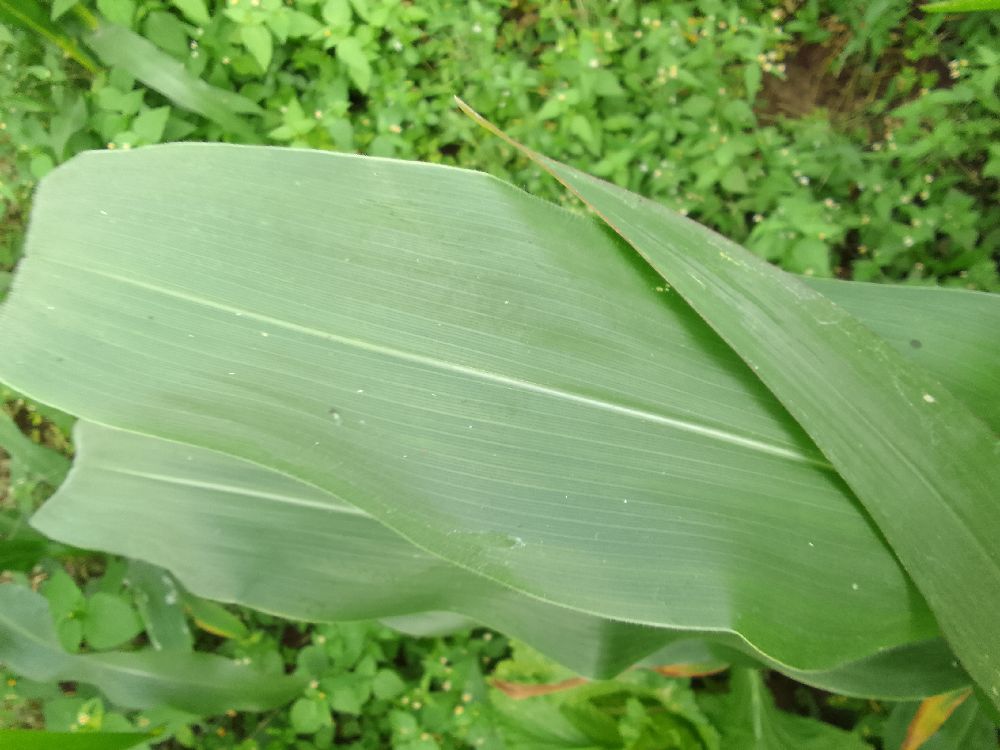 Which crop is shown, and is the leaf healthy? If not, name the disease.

maize, healthy
